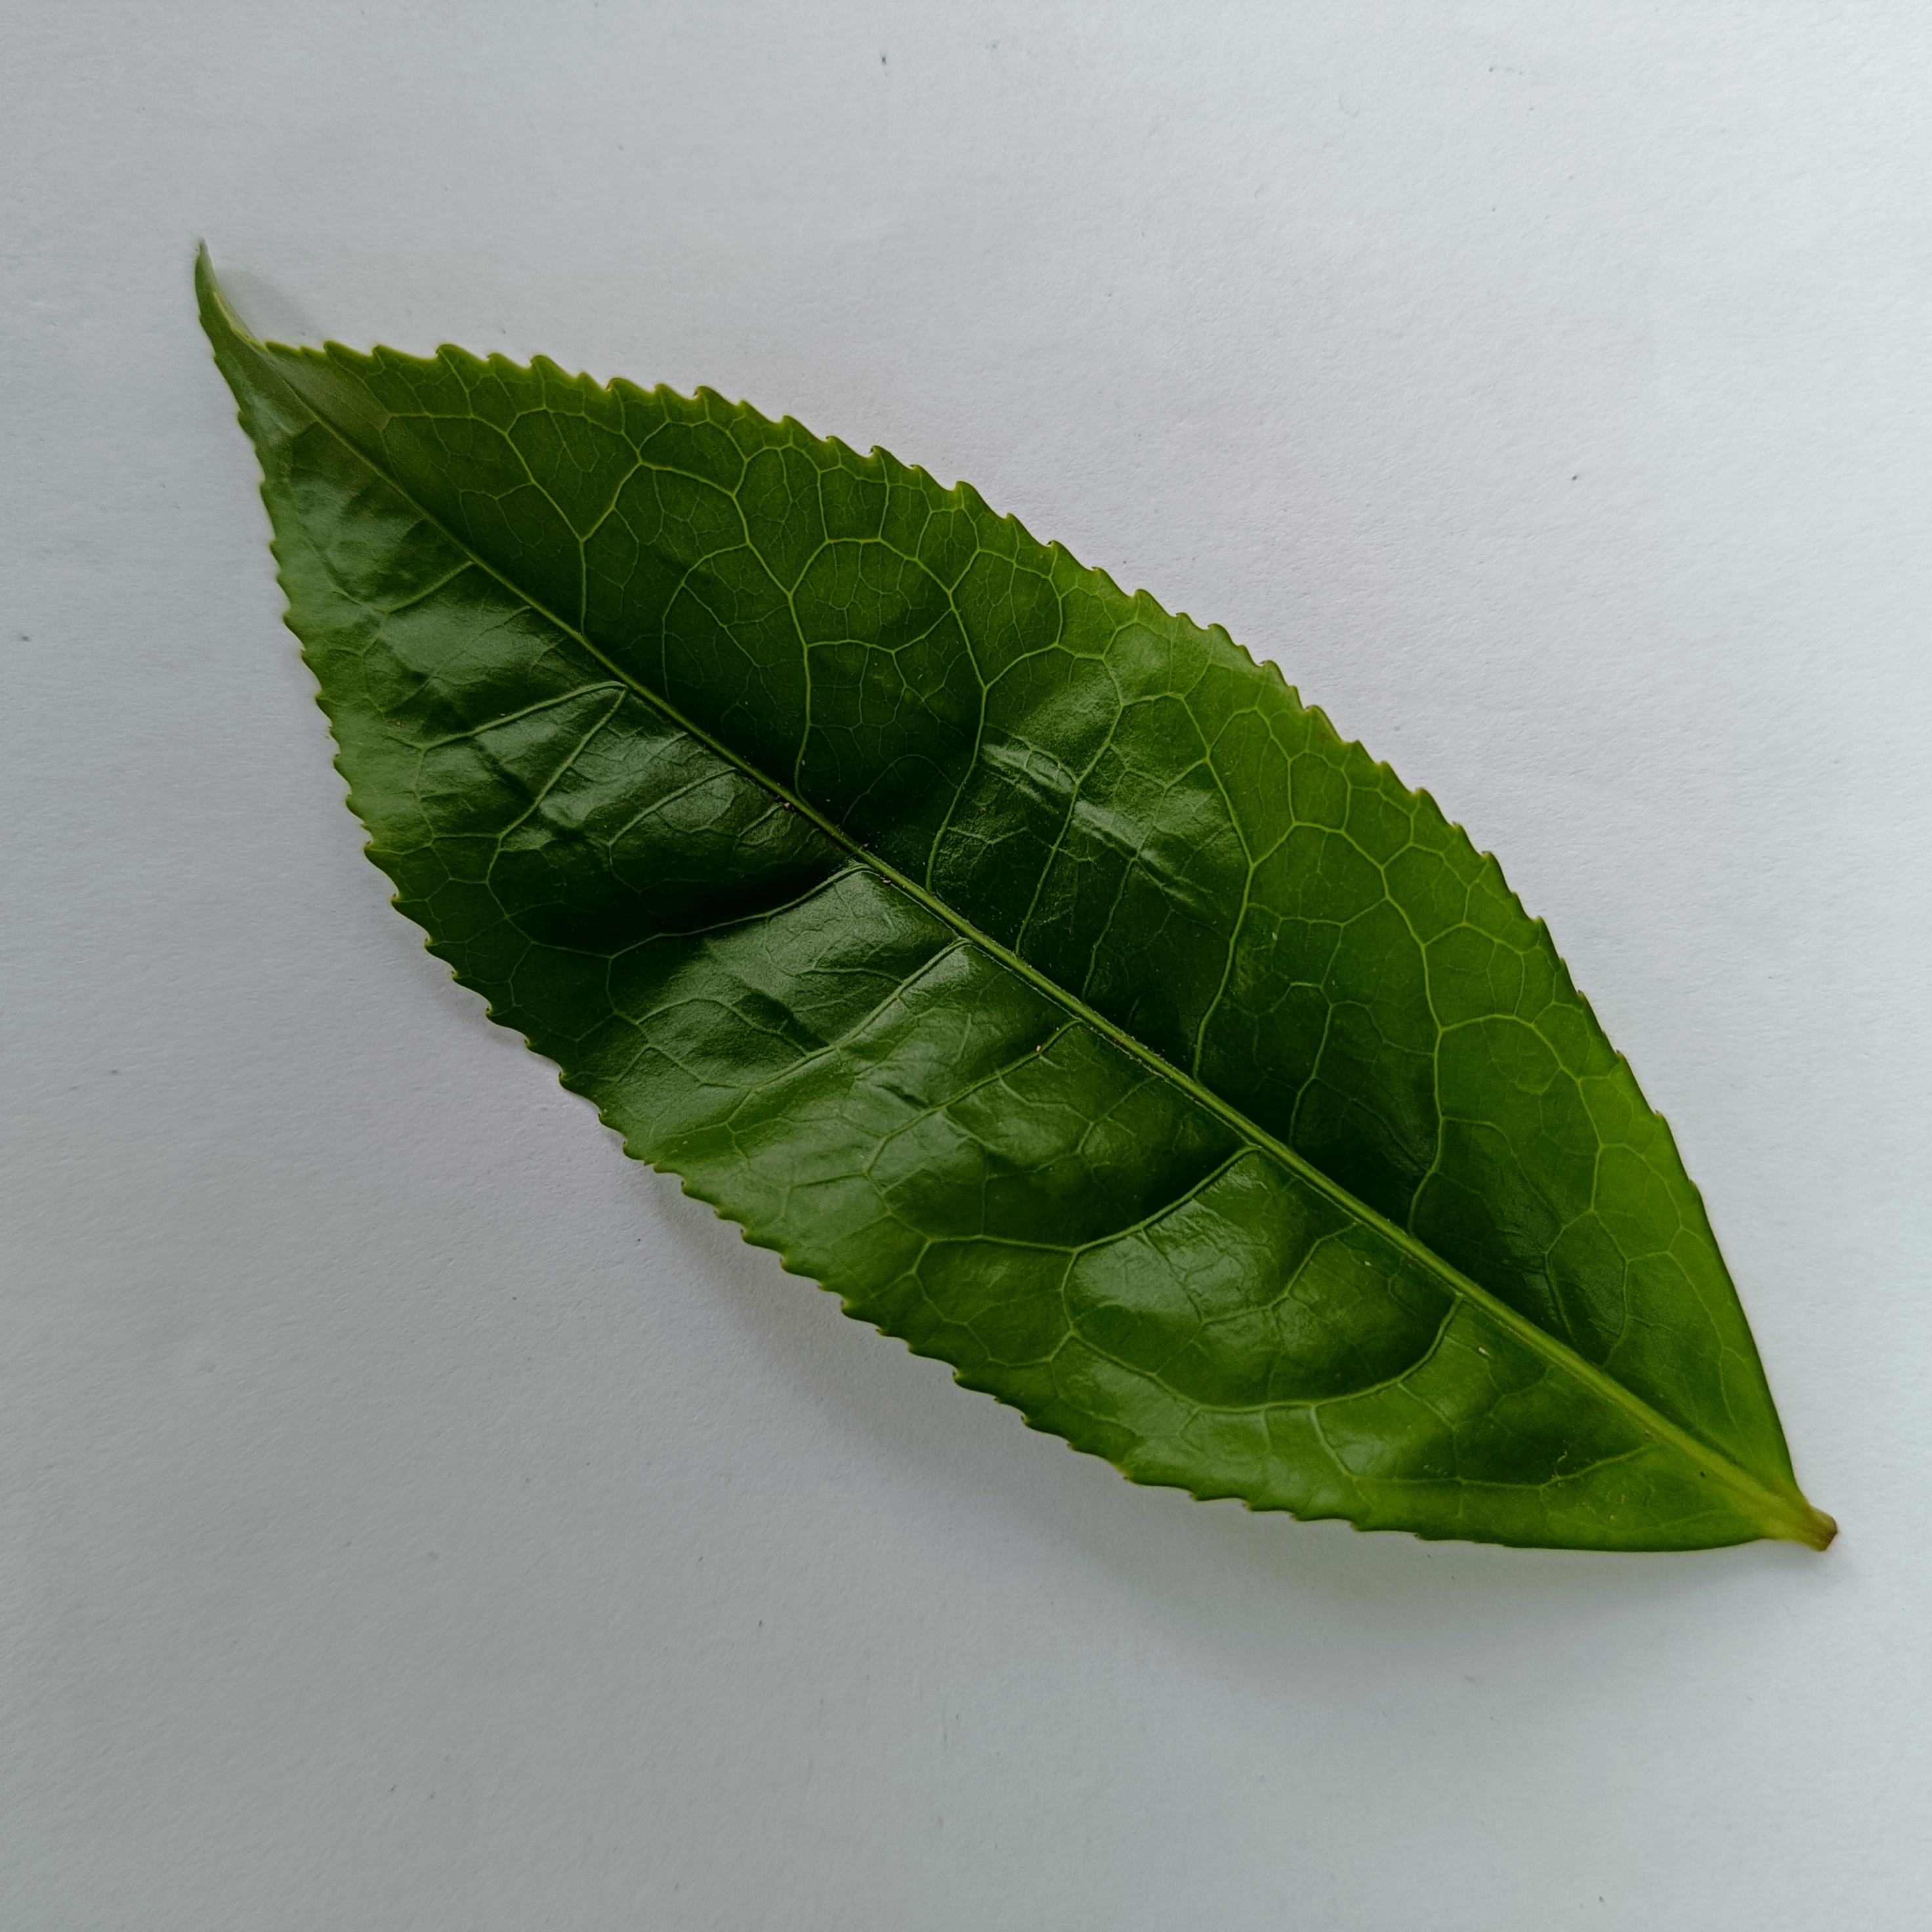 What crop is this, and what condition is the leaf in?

tea, healthy
